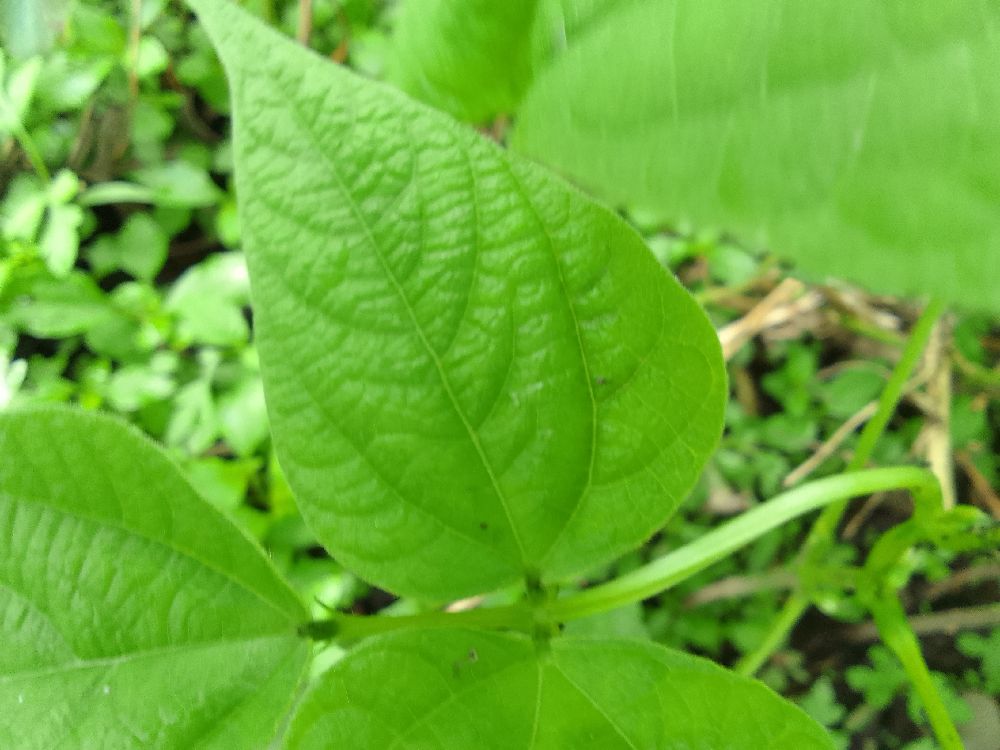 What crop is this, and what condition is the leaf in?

common bean, healthy
